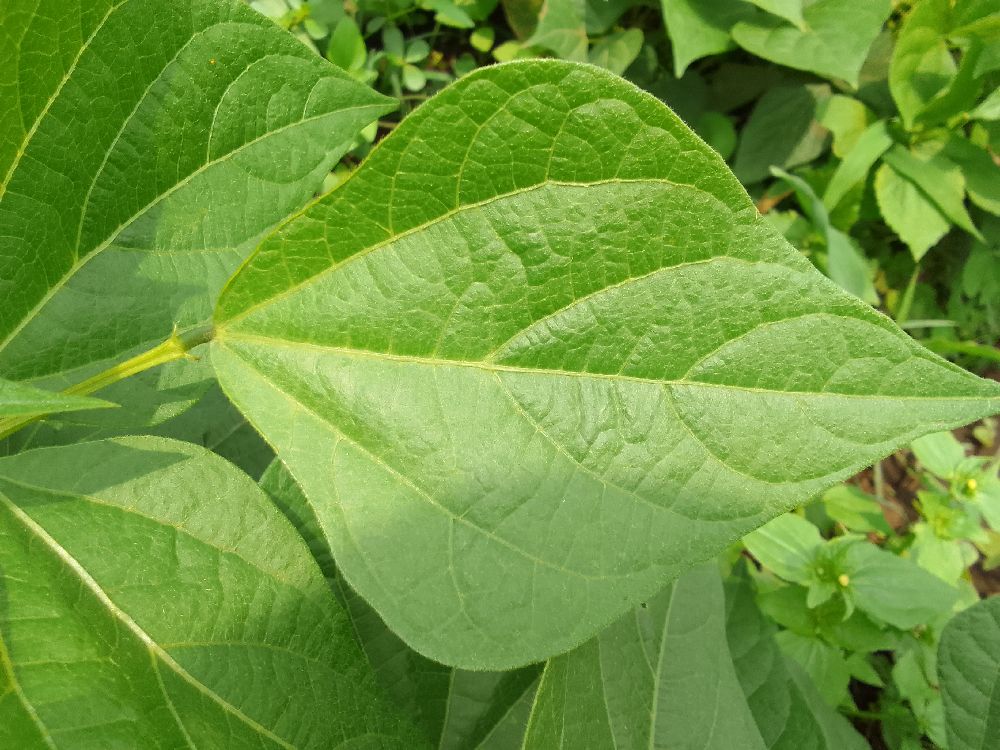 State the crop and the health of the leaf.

common bean, healthy
